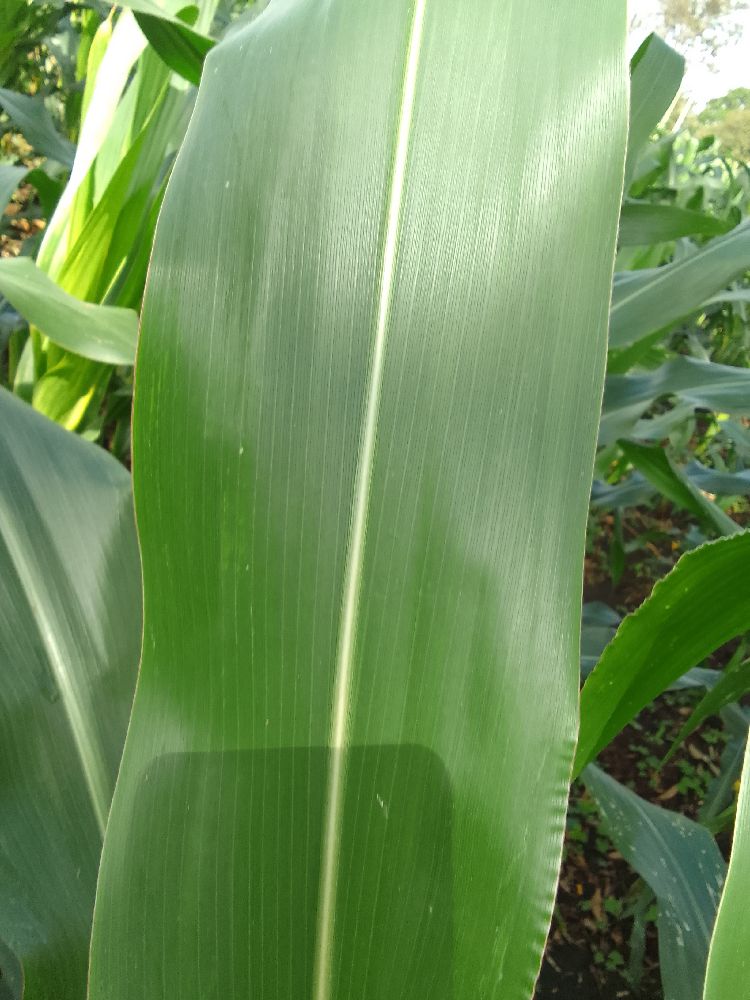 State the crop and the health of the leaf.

maize, healthy
